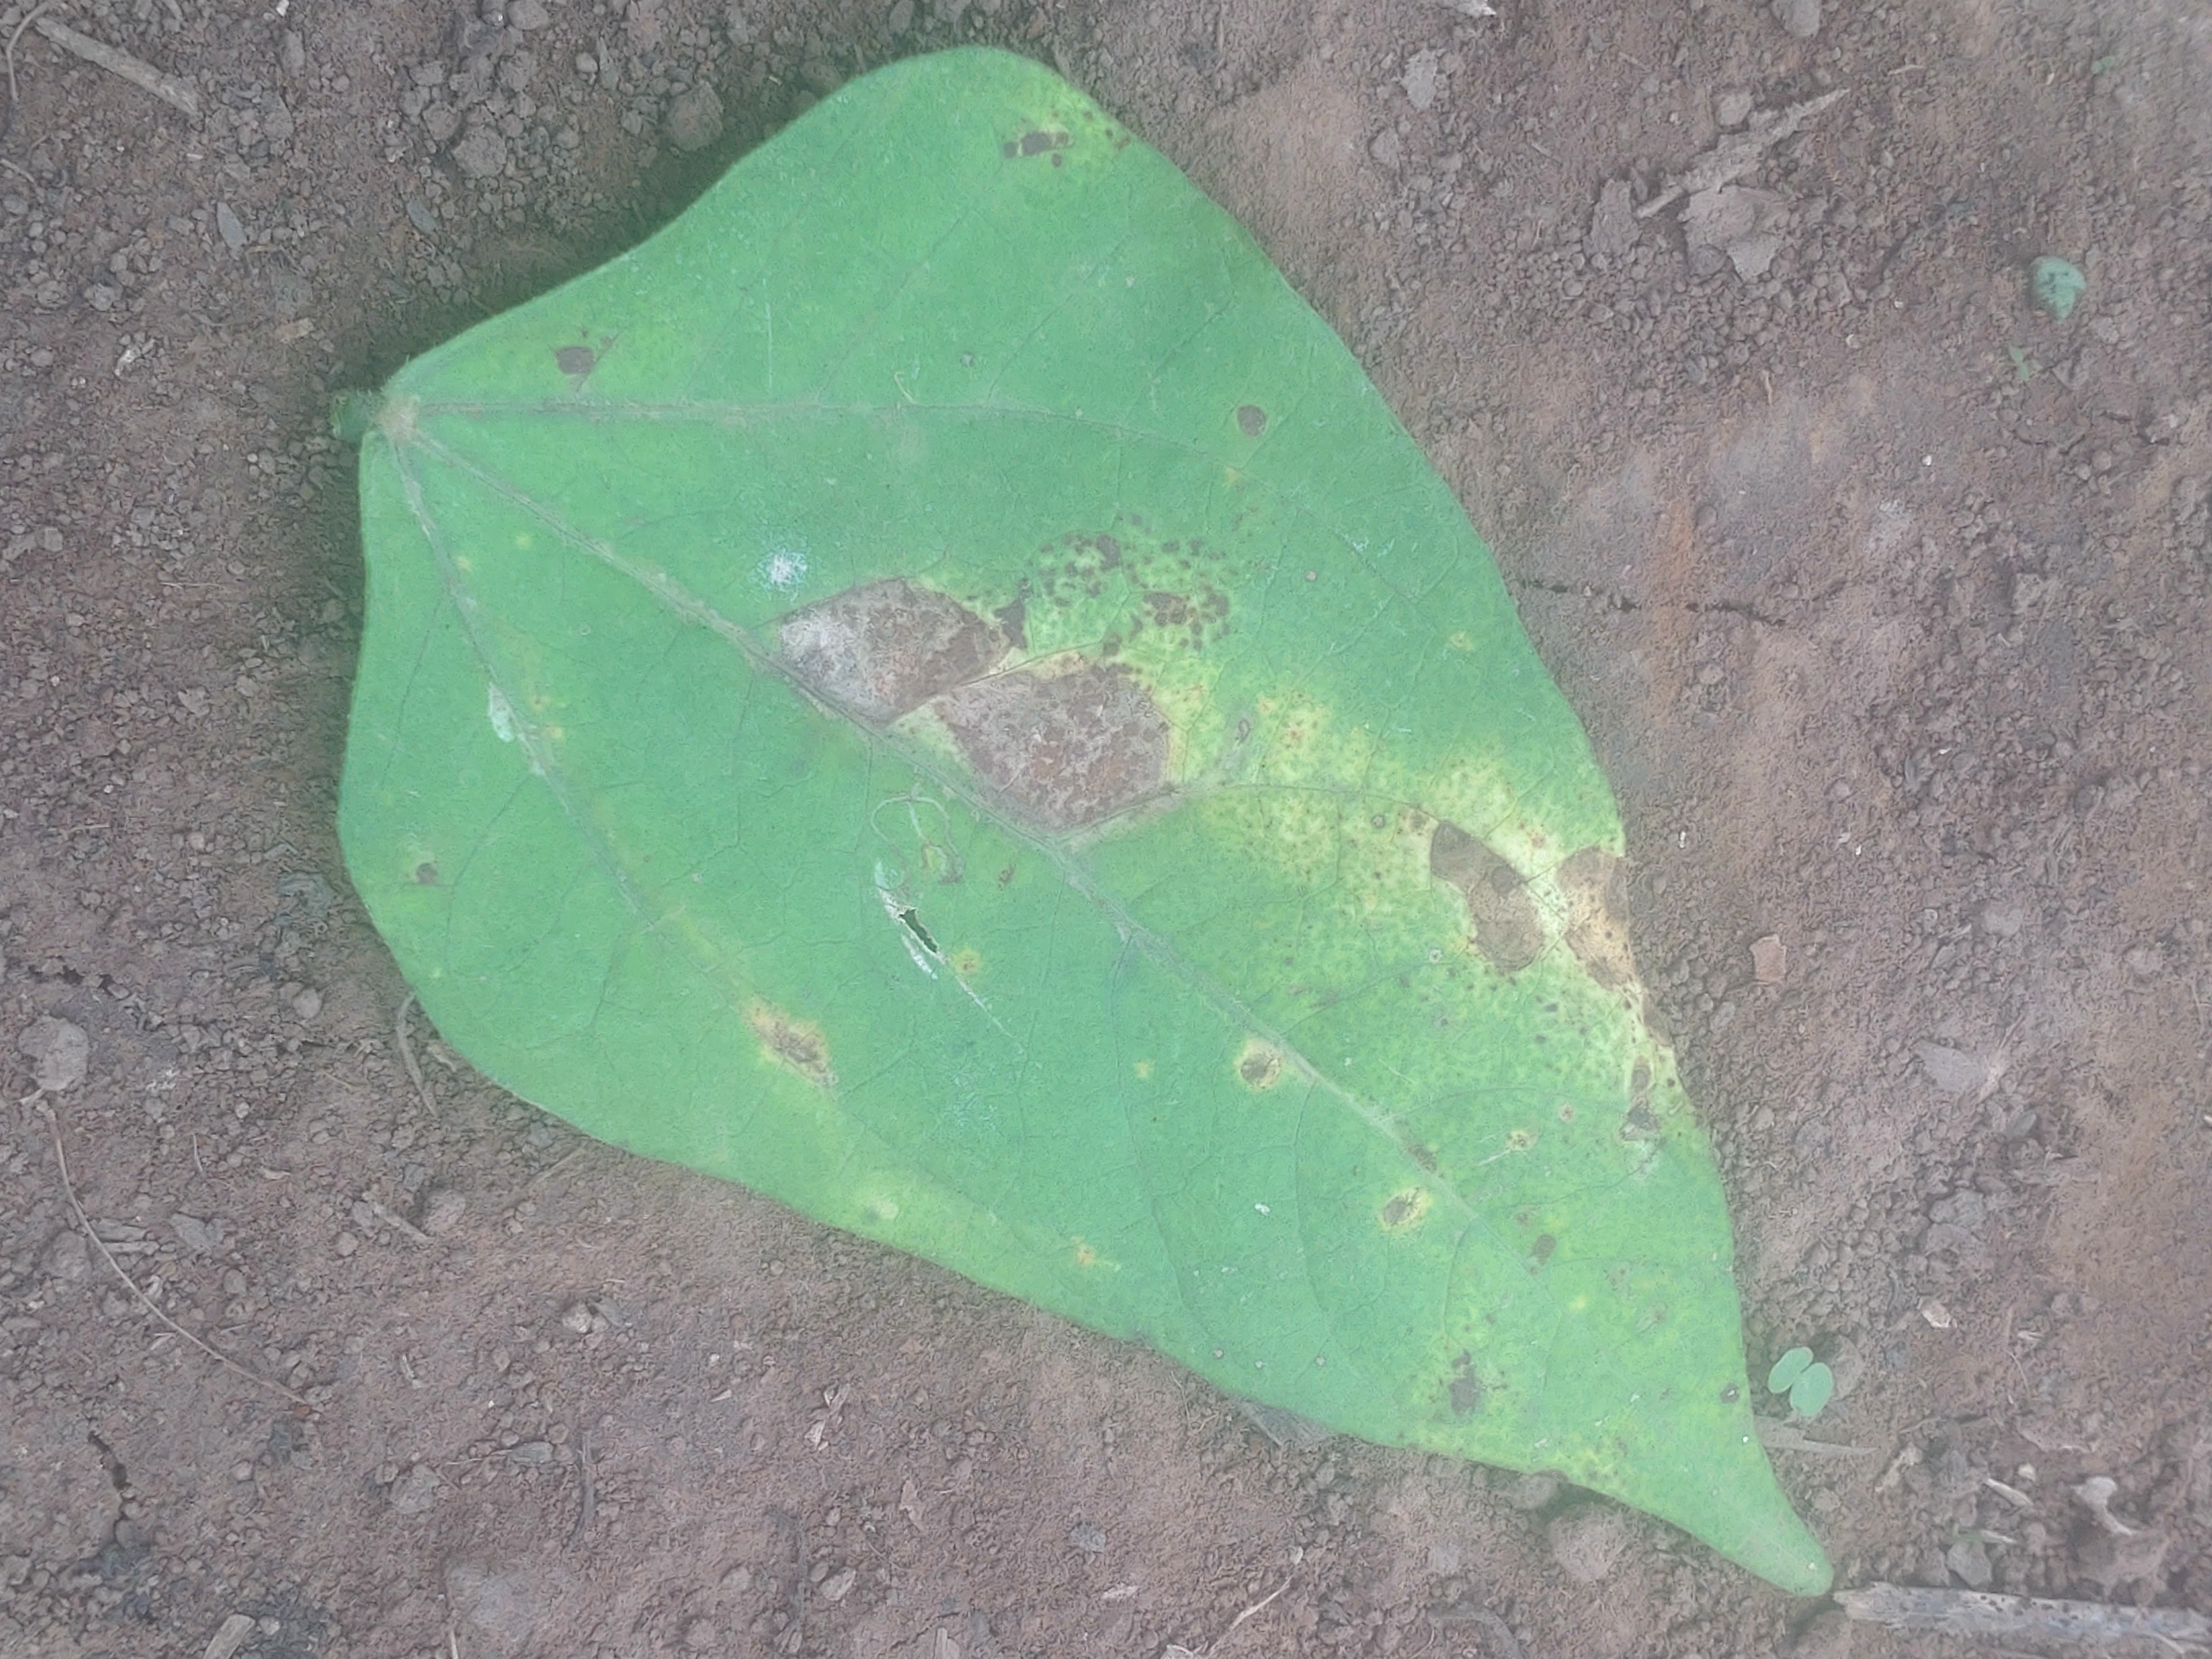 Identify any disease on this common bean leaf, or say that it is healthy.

rust
